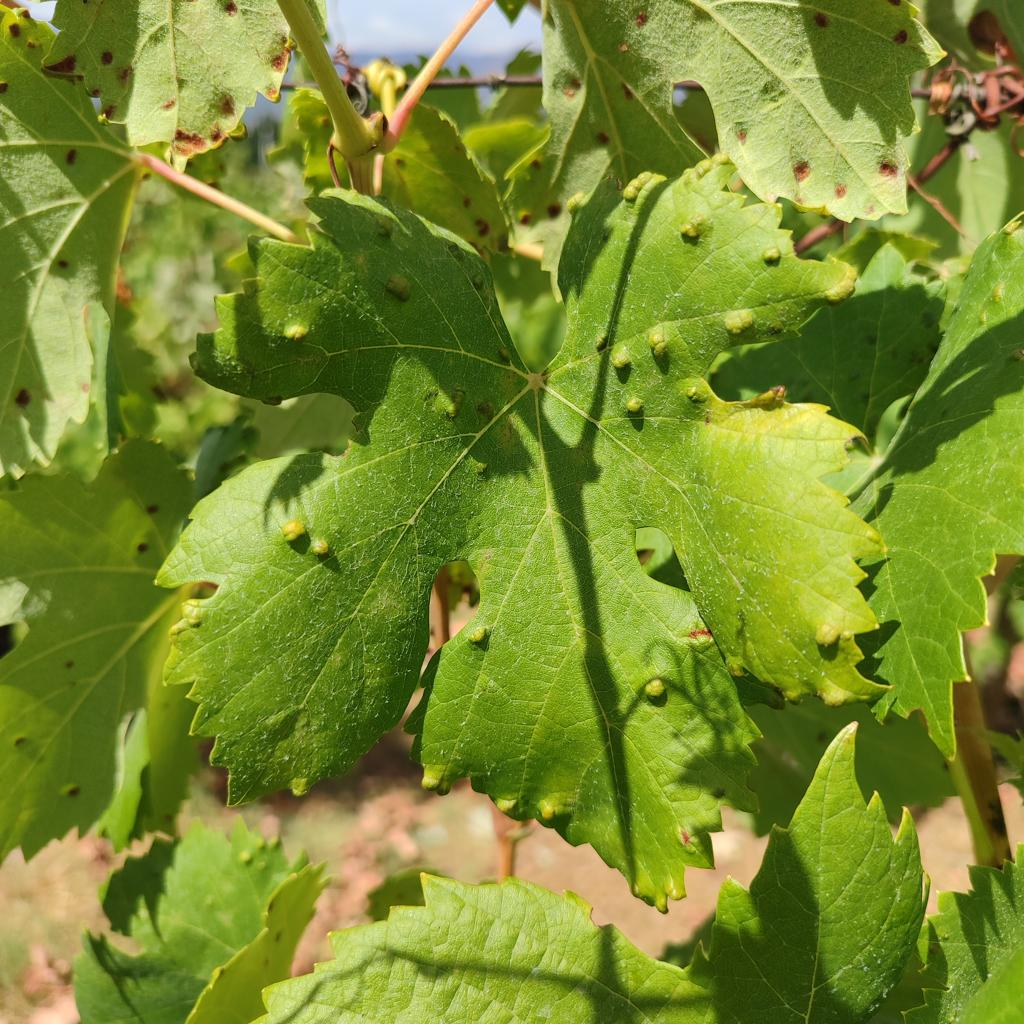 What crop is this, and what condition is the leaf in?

grapevine, erineum mite
